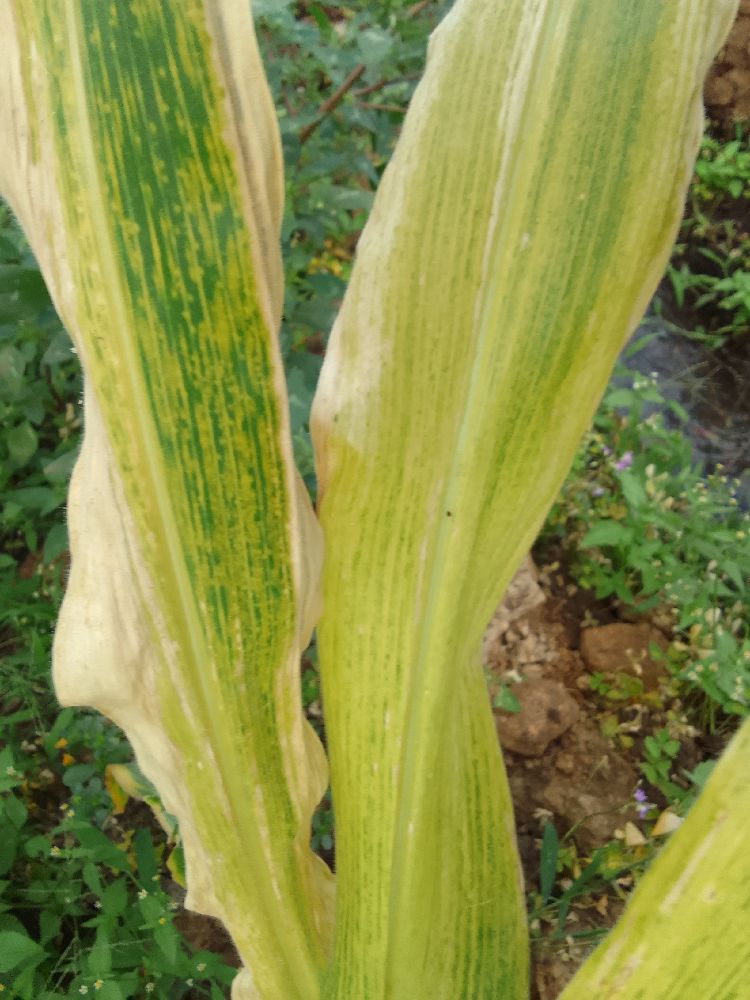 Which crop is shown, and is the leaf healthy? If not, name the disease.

maize, maize lethal necrosis
